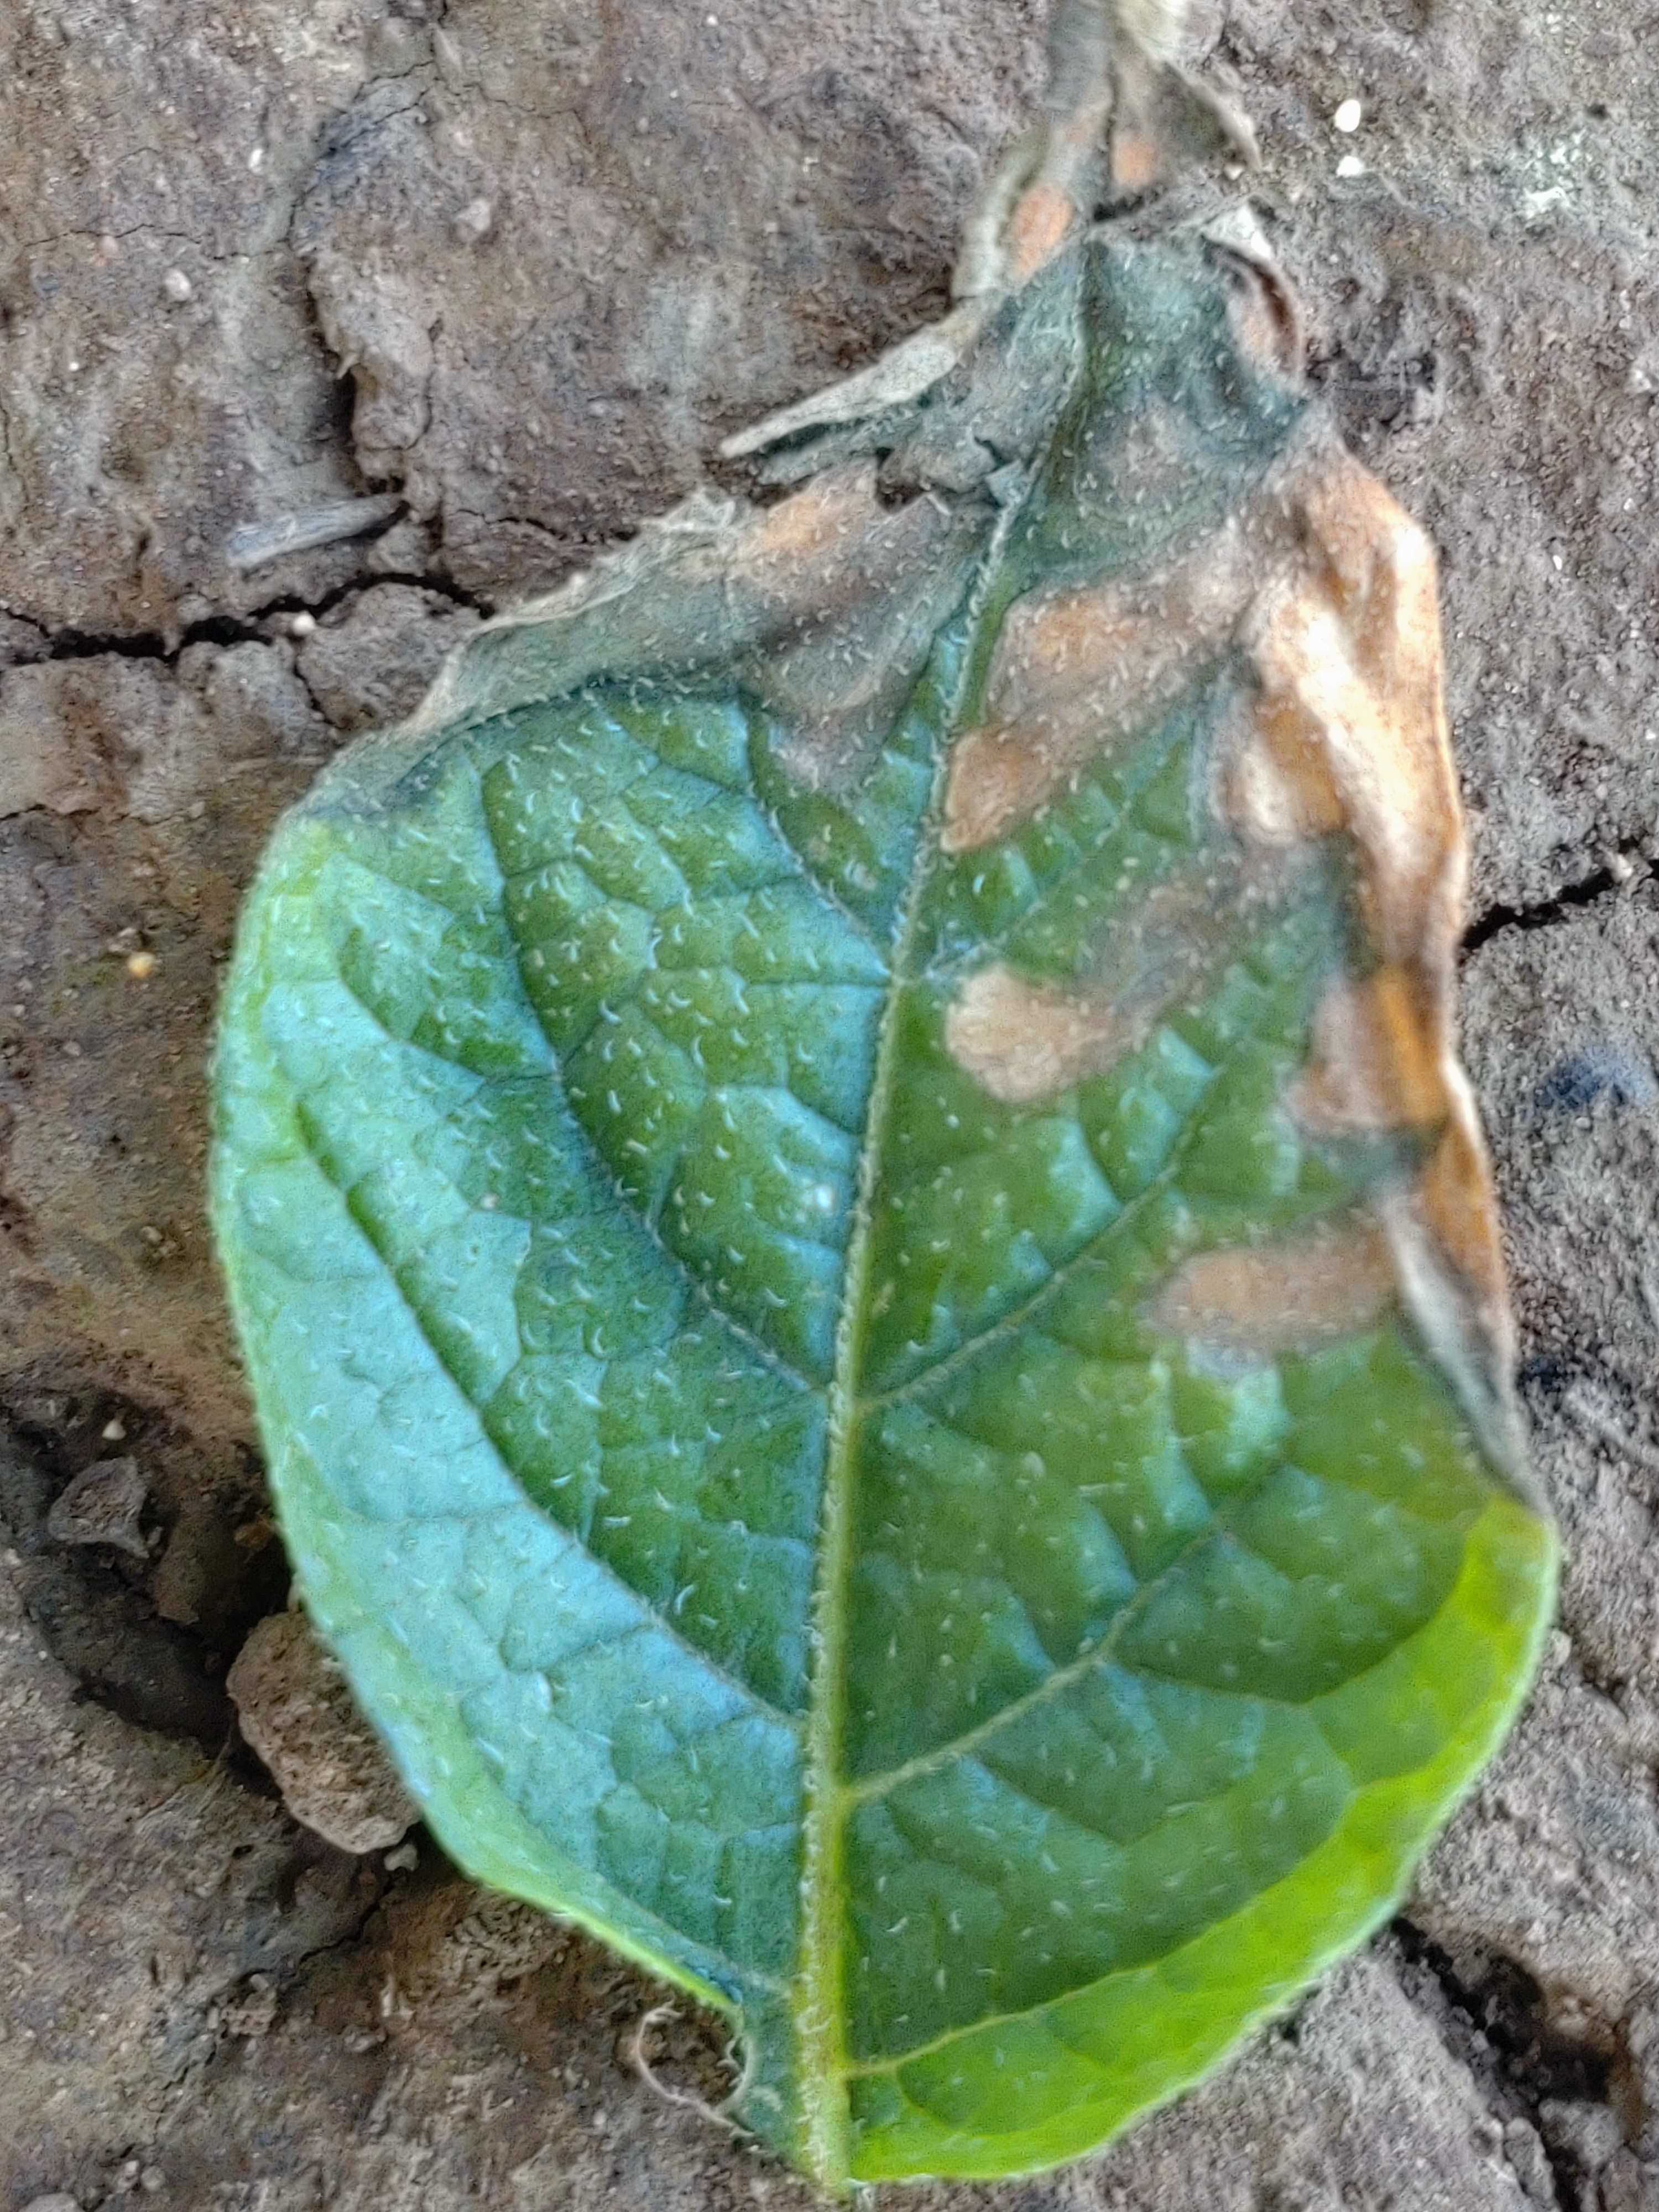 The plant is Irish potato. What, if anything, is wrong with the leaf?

early blight
